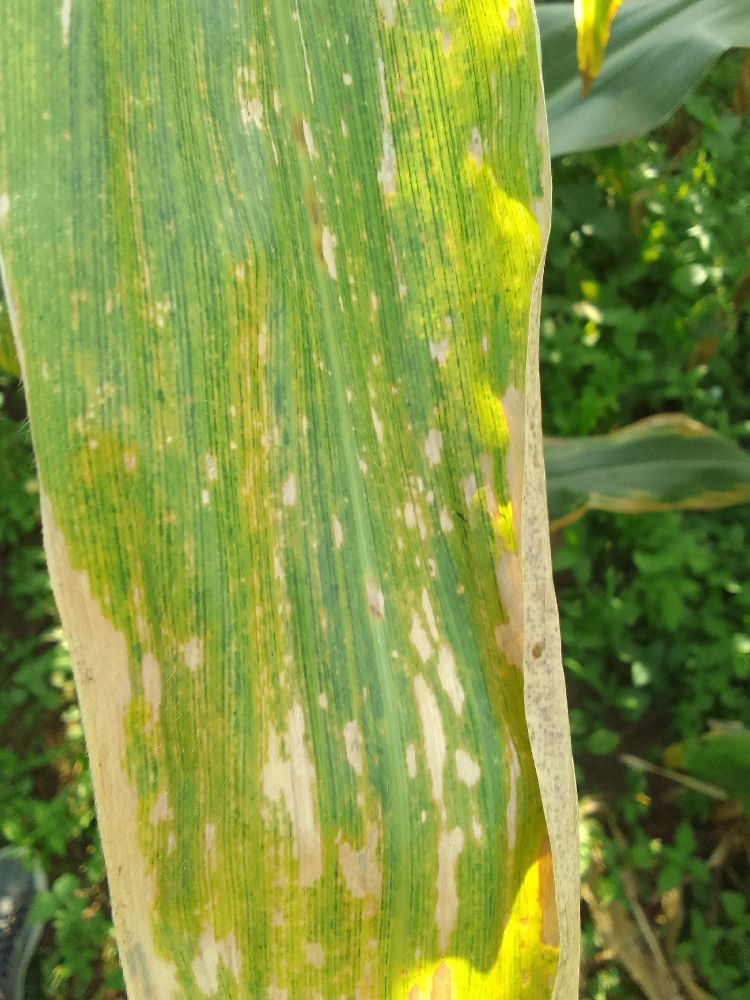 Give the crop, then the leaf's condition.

maize, maize lethal necrosis
